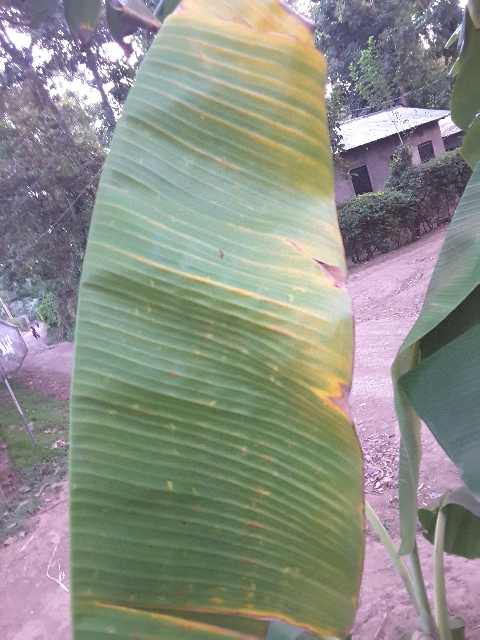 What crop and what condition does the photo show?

banana, fusarium wilt race 1
